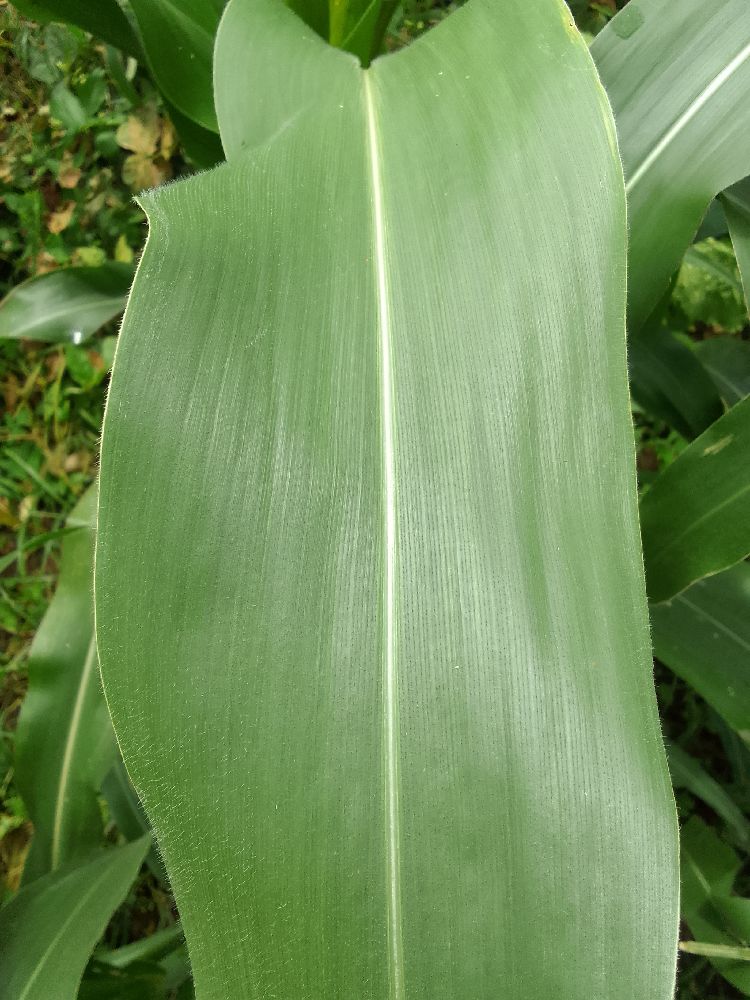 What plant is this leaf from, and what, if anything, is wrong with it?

maize, healthy
